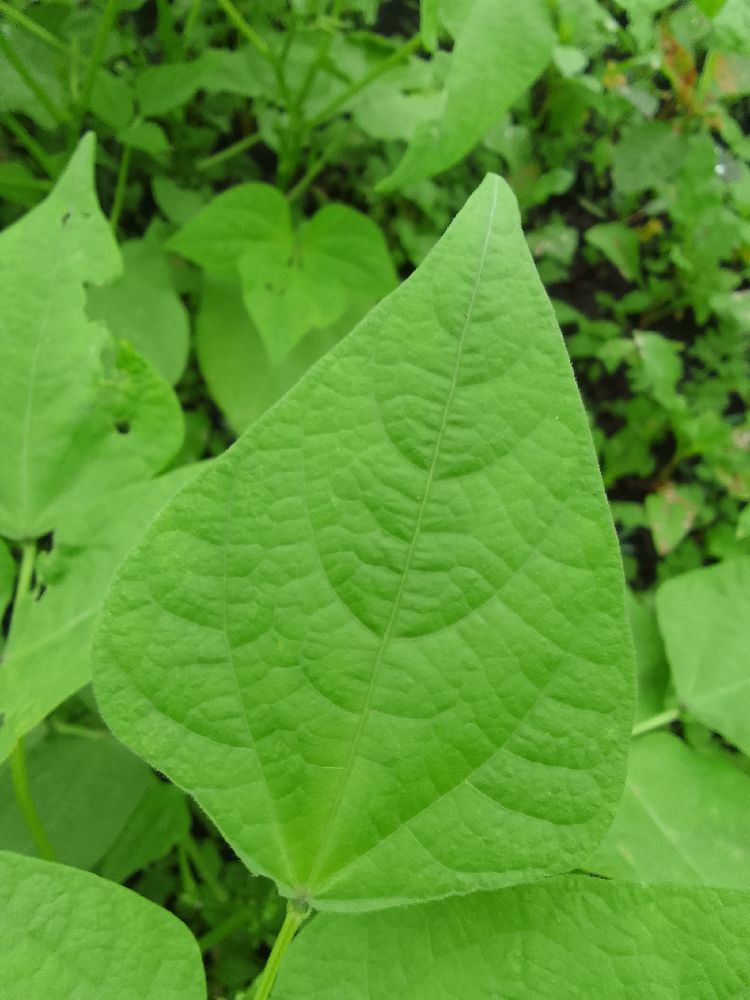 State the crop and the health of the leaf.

common bean, healthy
